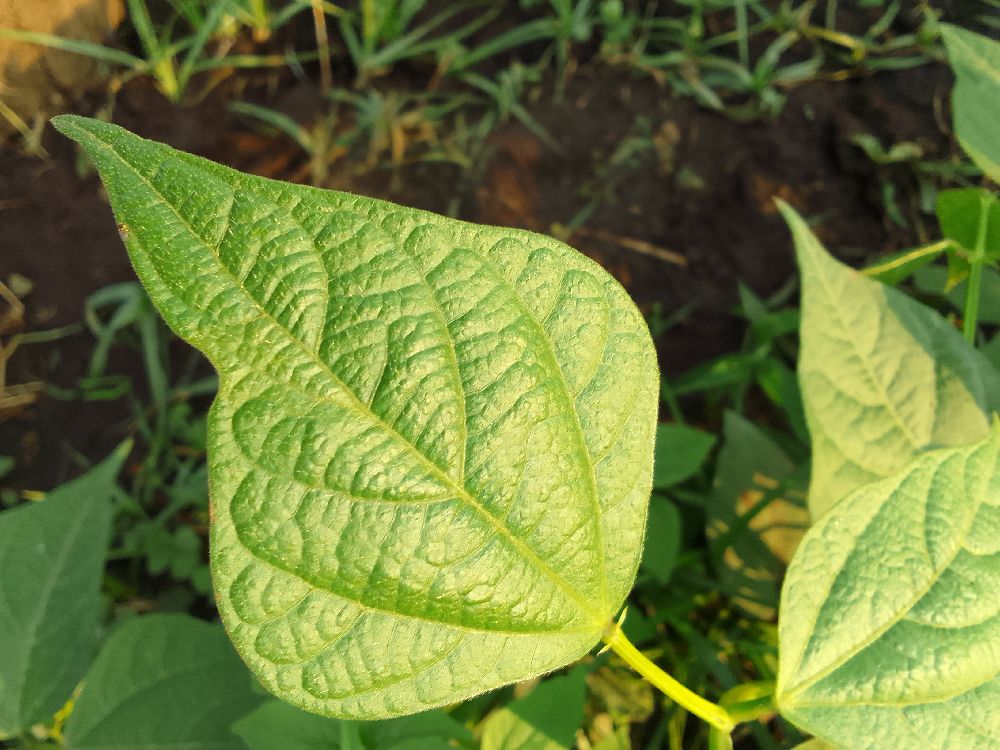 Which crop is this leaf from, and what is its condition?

common bean, healthy
